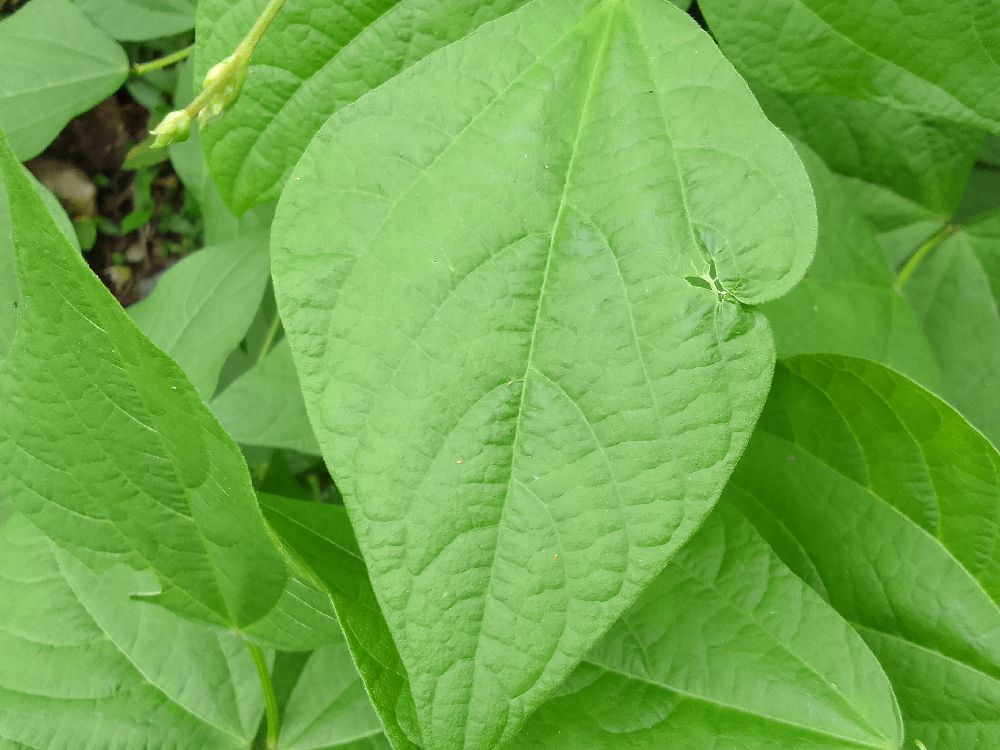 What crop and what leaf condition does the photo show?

common bean, healthy
